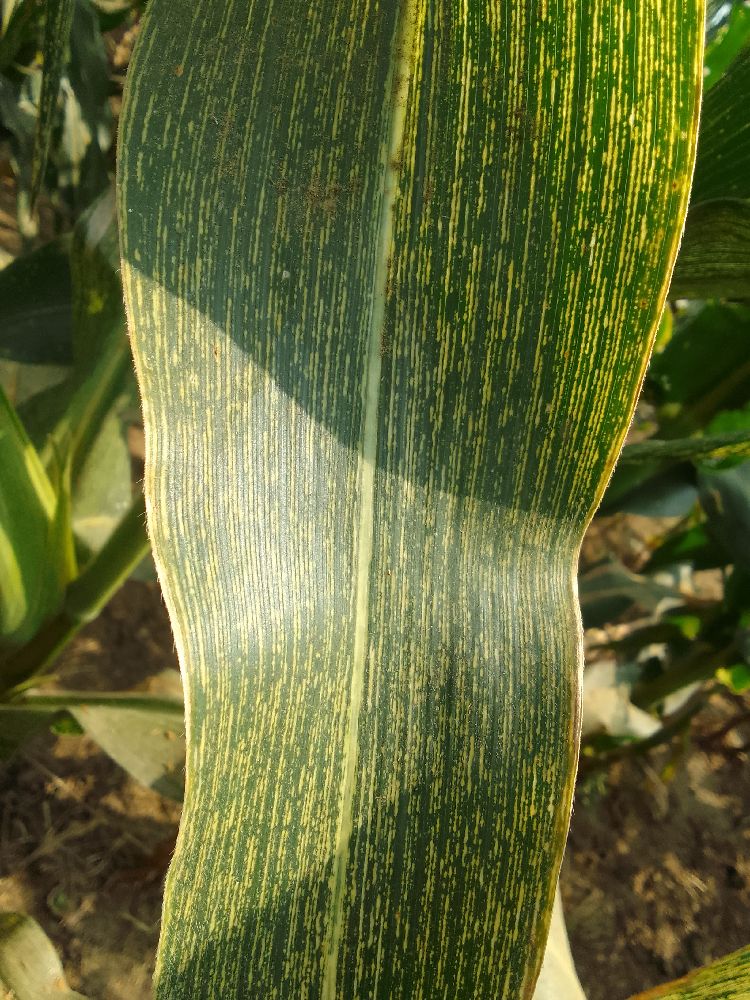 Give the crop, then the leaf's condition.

maize, maize streak virus
